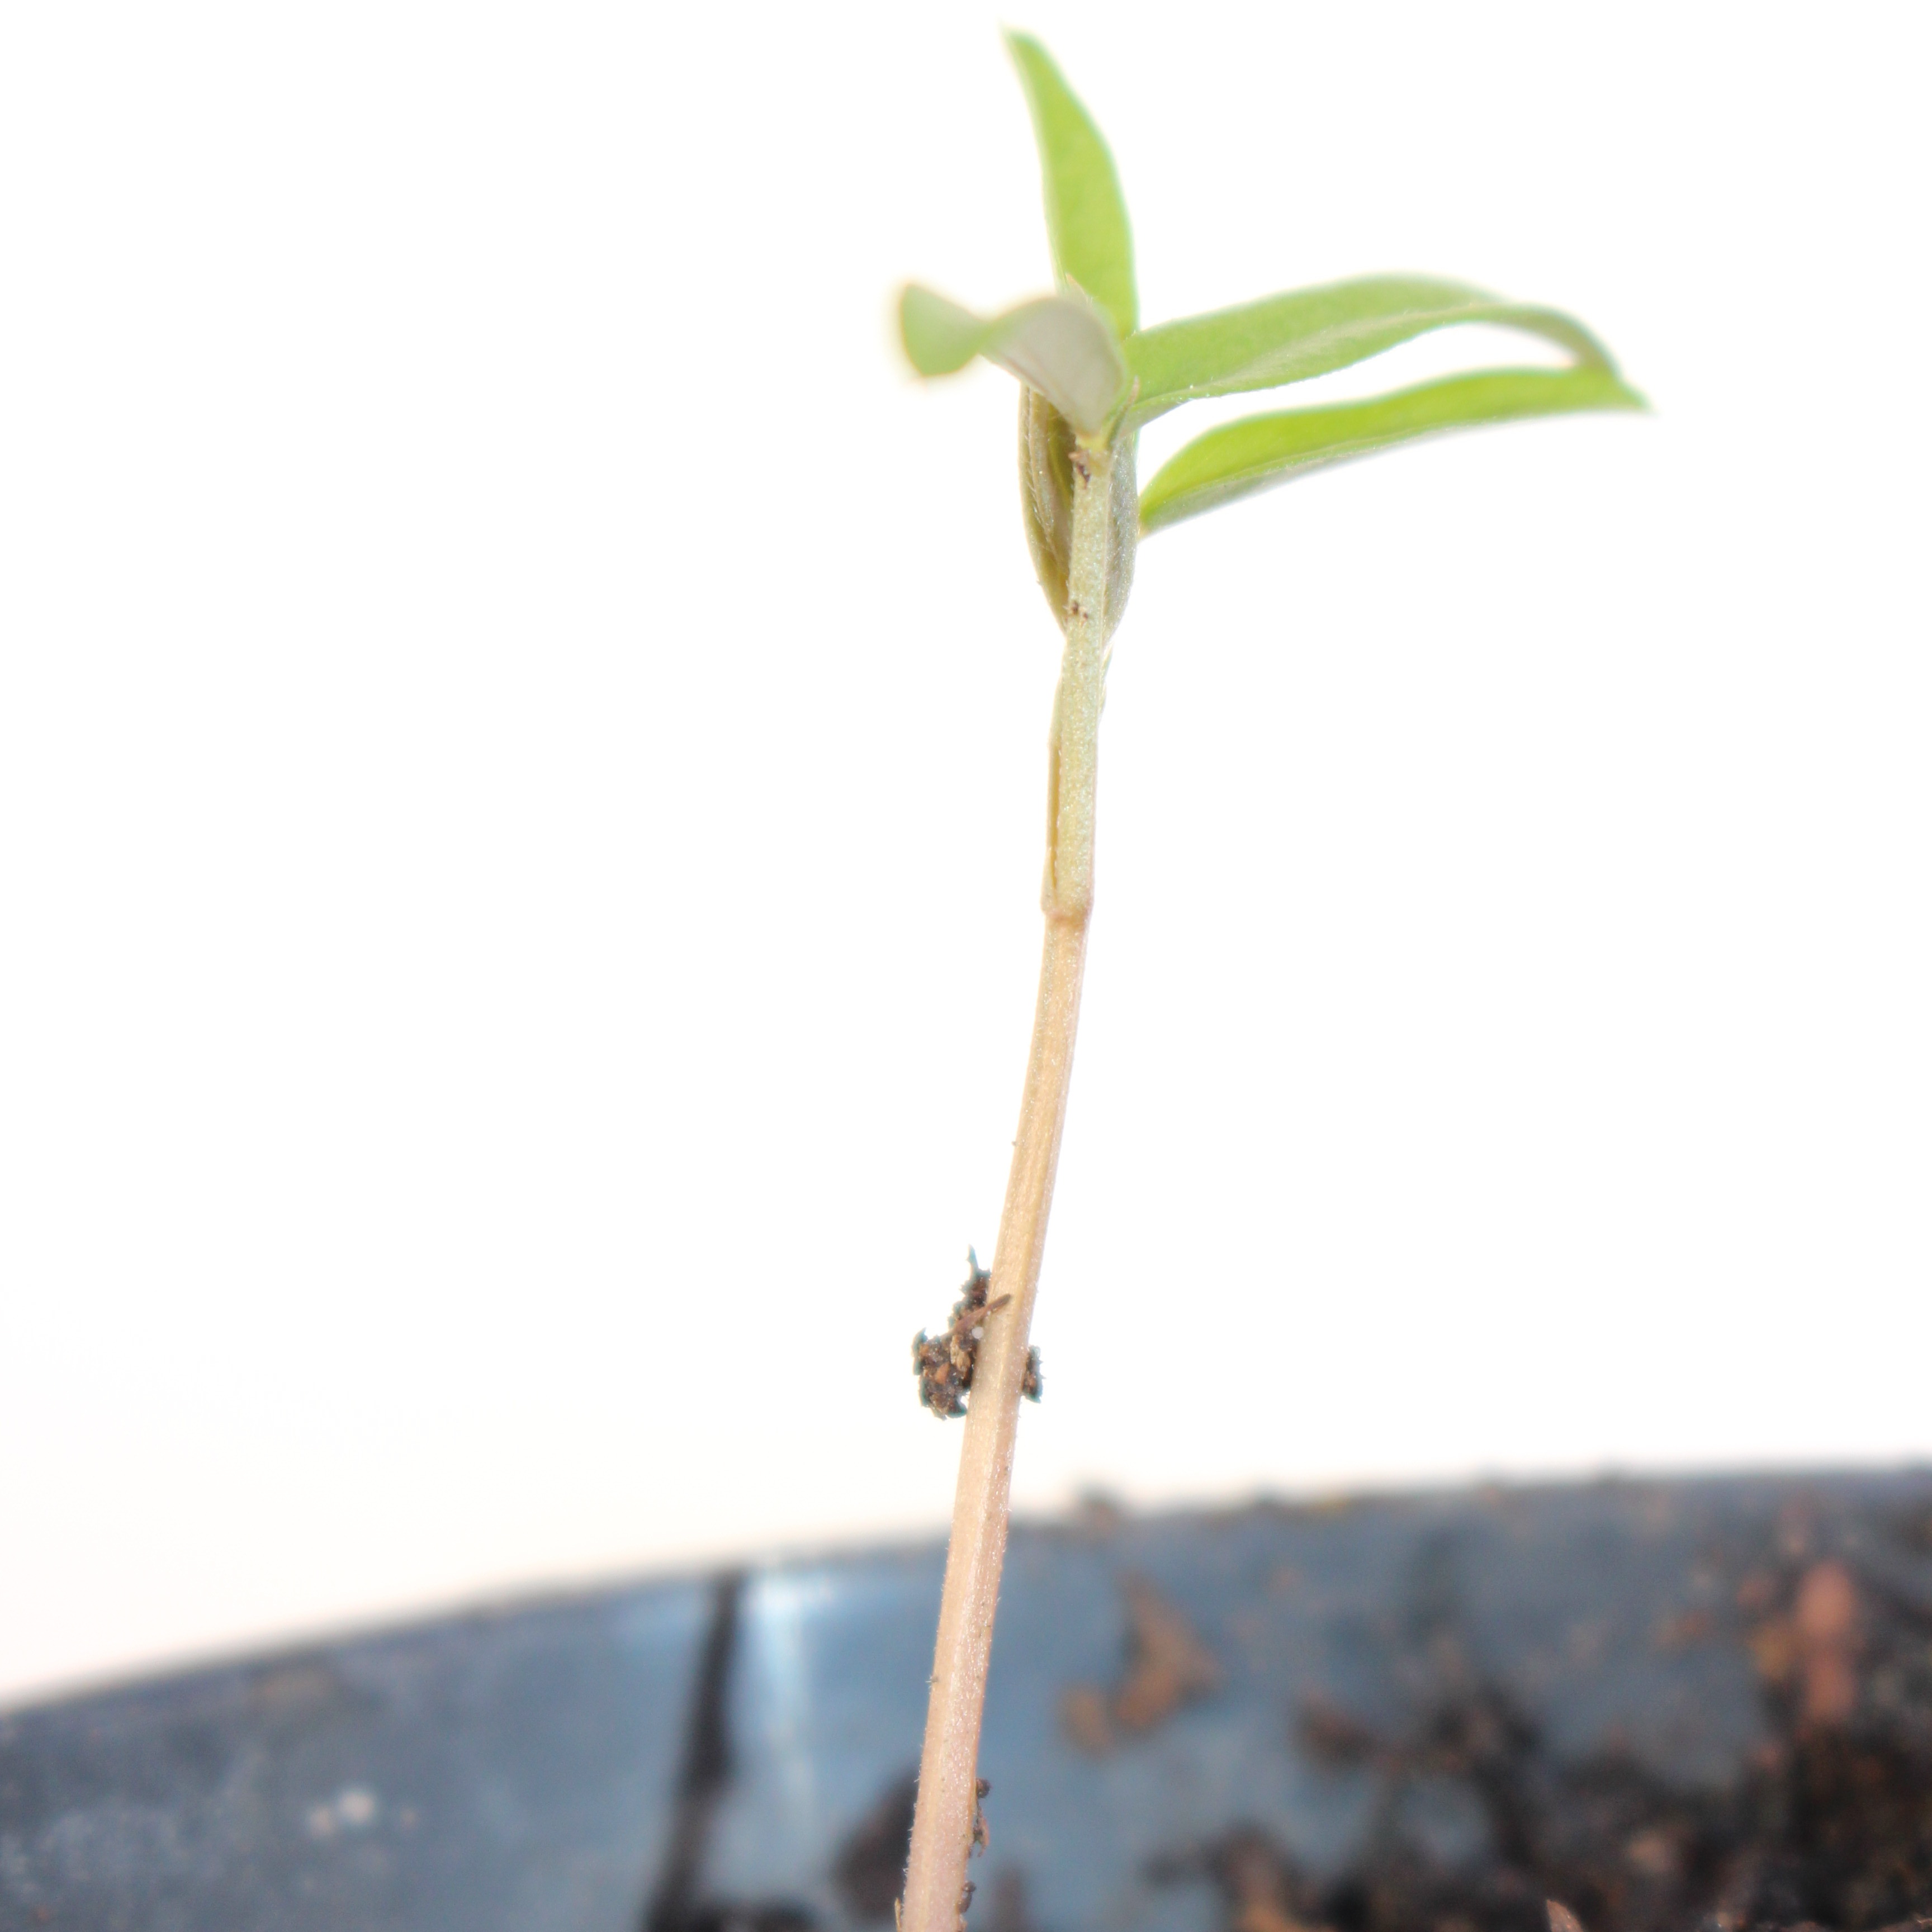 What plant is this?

Vicia sativa
